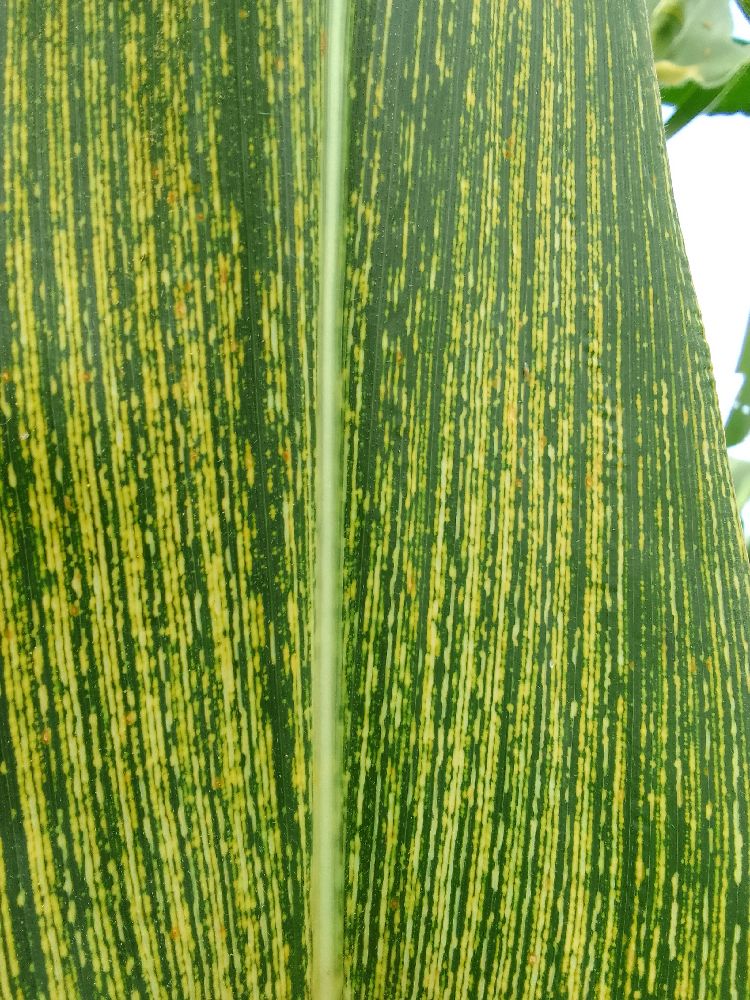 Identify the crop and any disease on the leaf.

maize, maize streak virus
